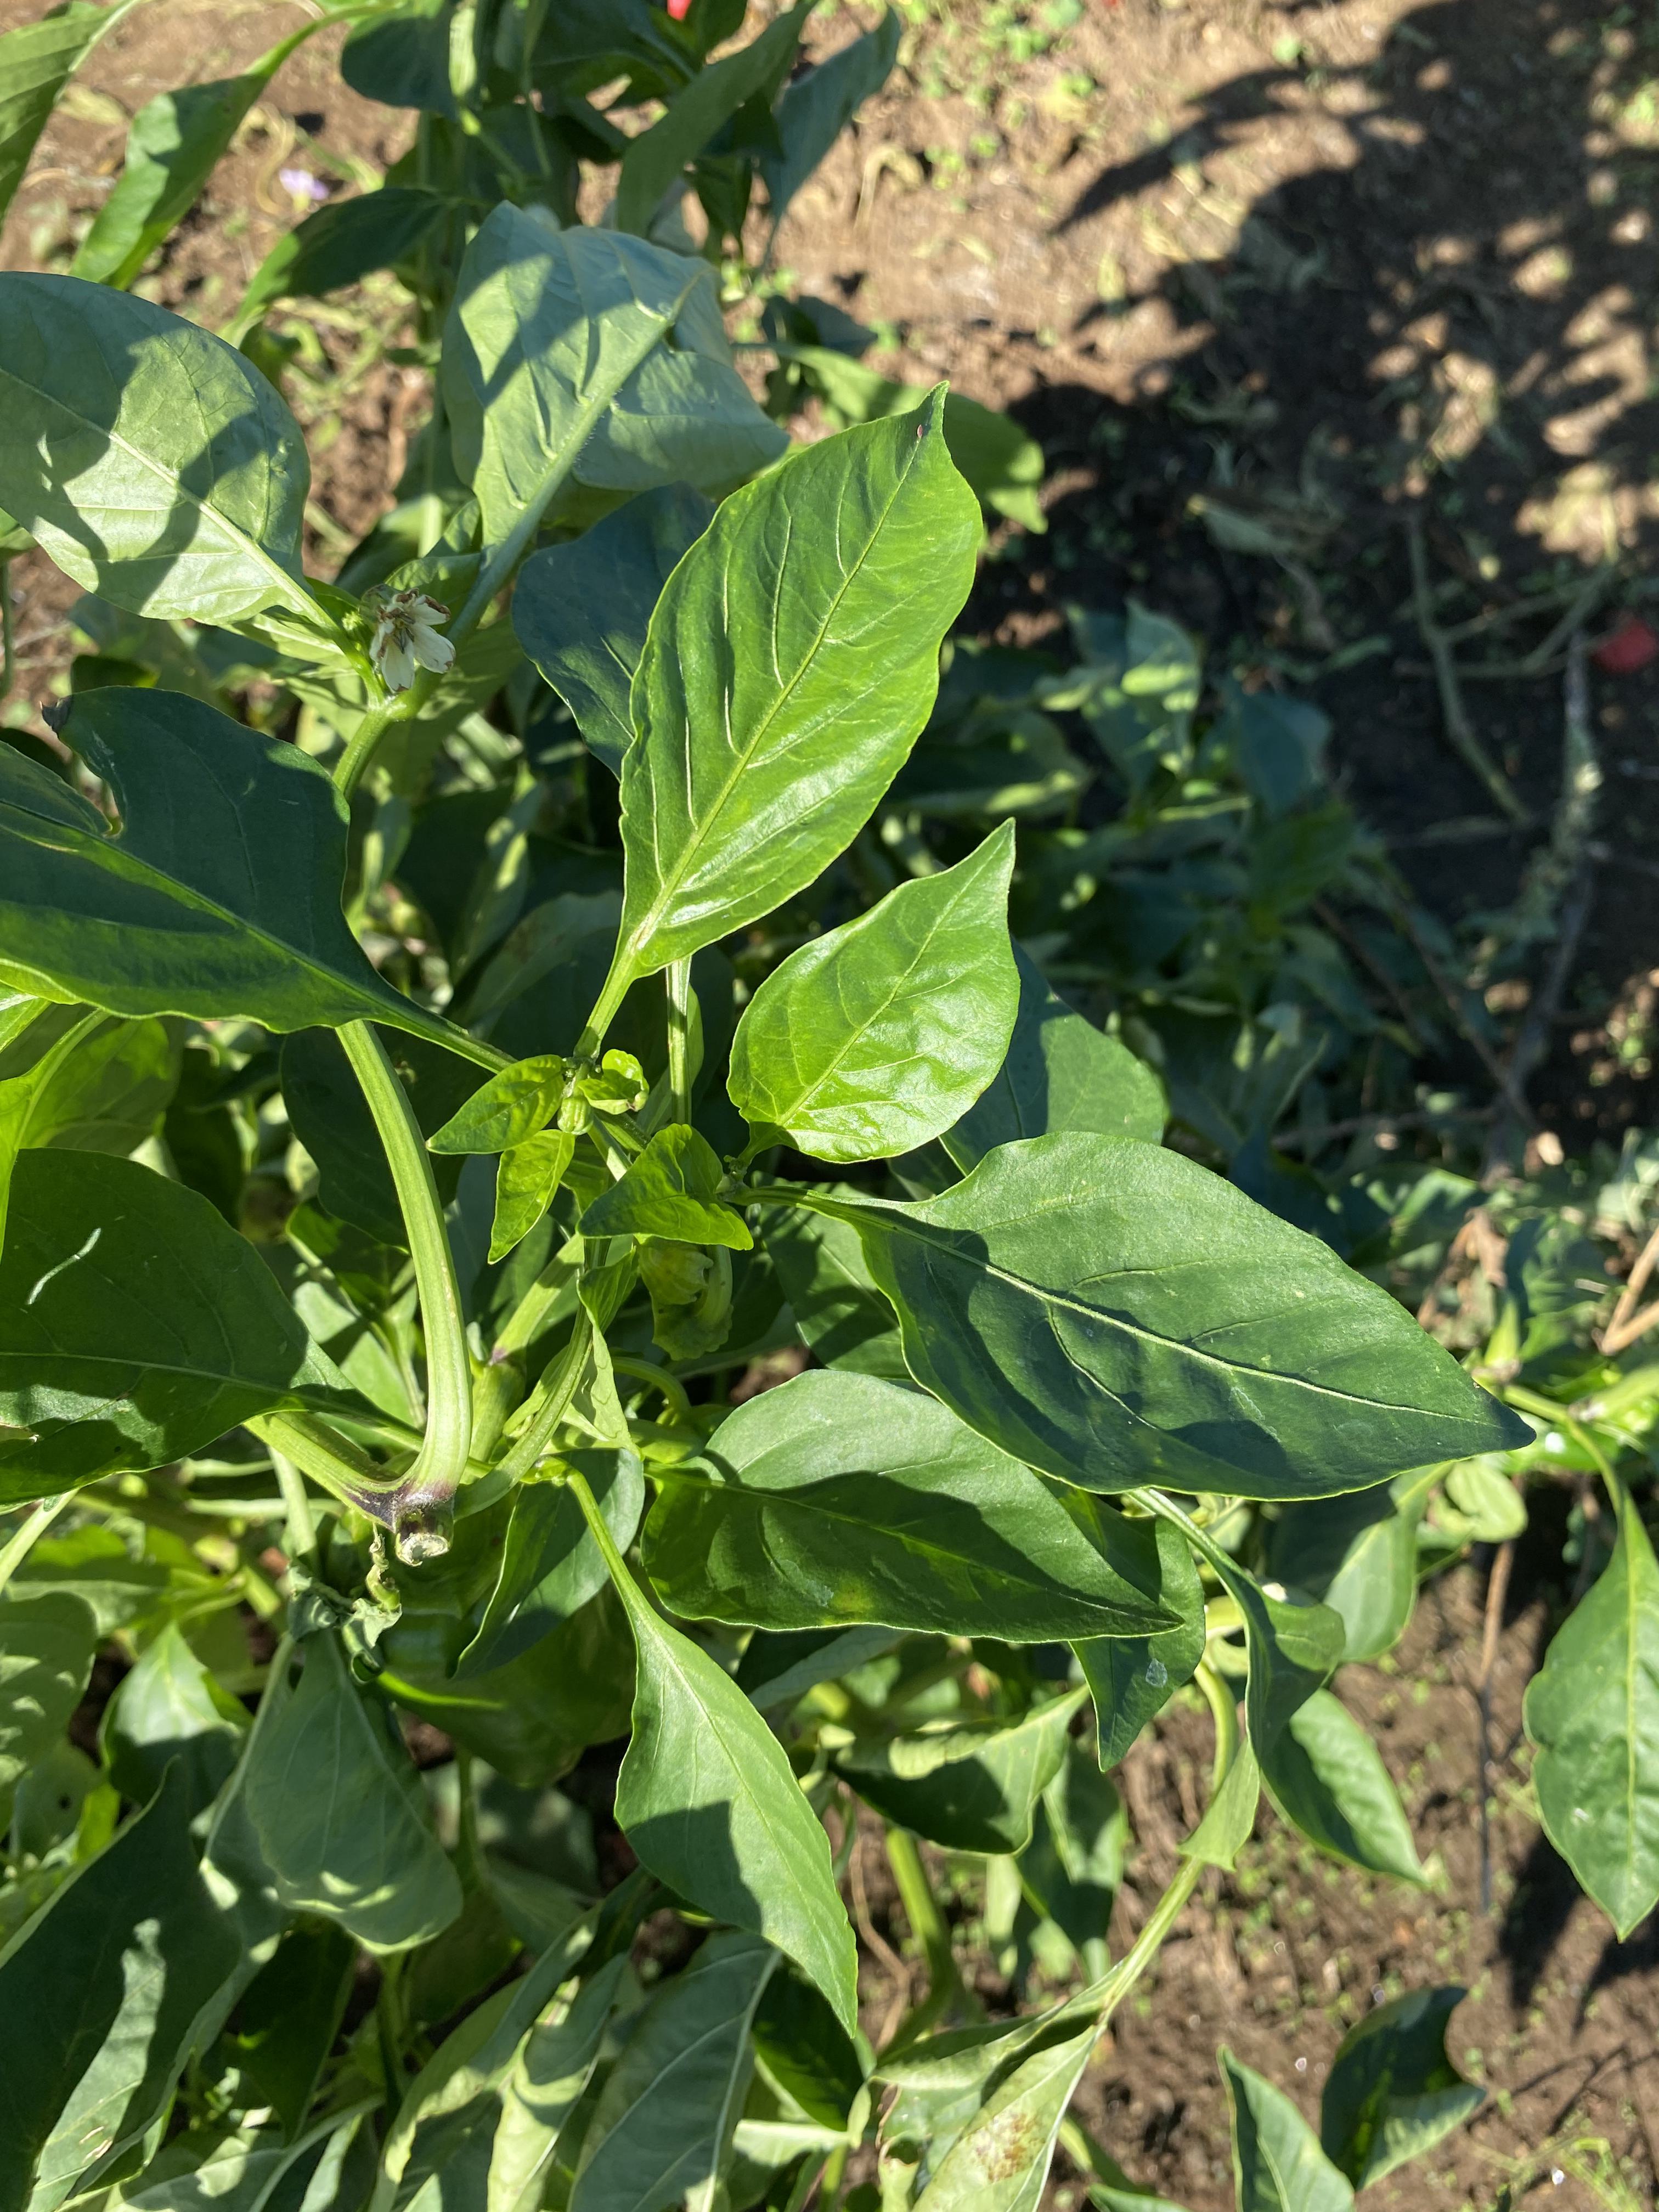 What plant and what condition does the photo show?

bell pepper, healthy
